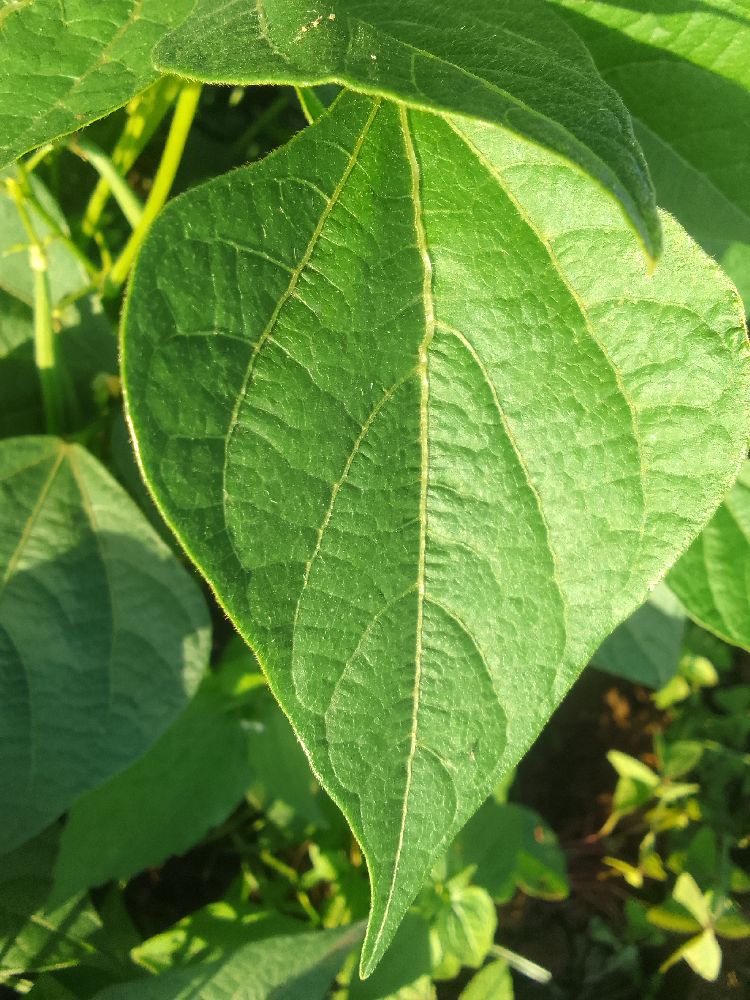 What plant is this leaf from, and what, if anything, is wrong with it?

common bean, healthy
